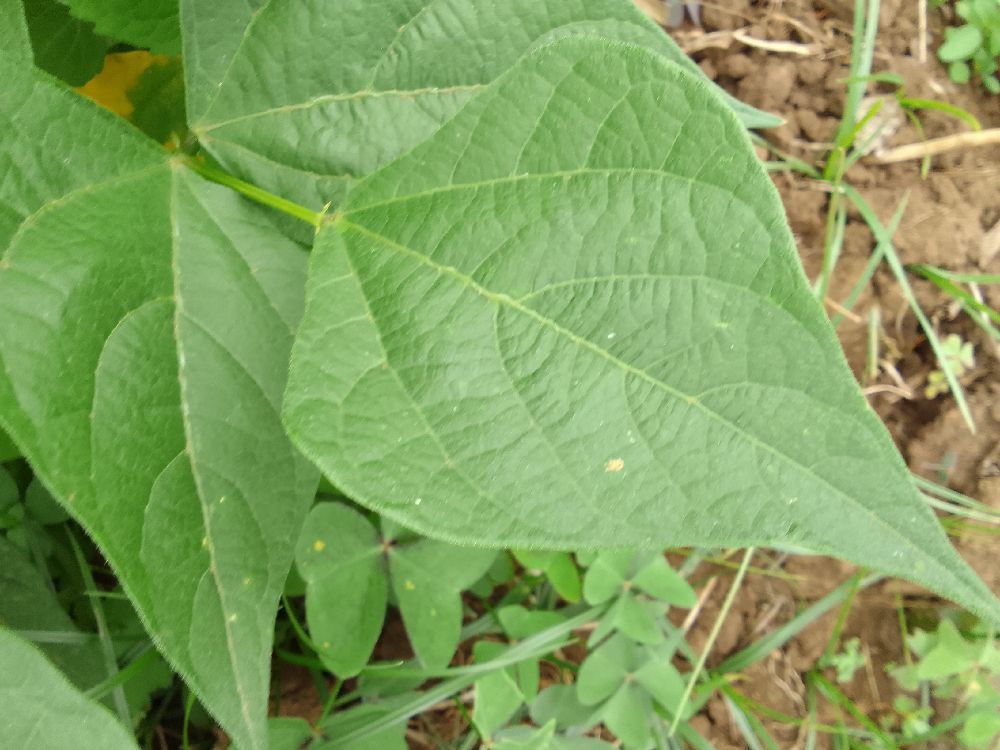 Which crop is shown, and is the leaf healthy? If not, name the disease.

common bean, healthy
